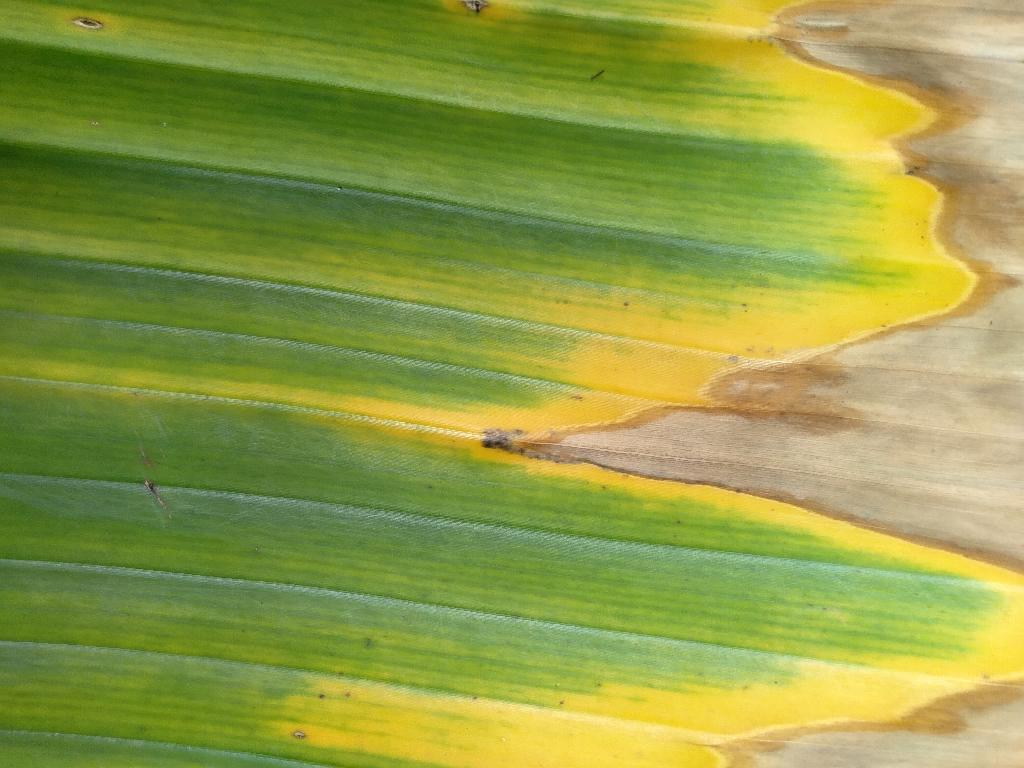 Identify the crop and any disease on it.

banana, fusarium wilt race 1
